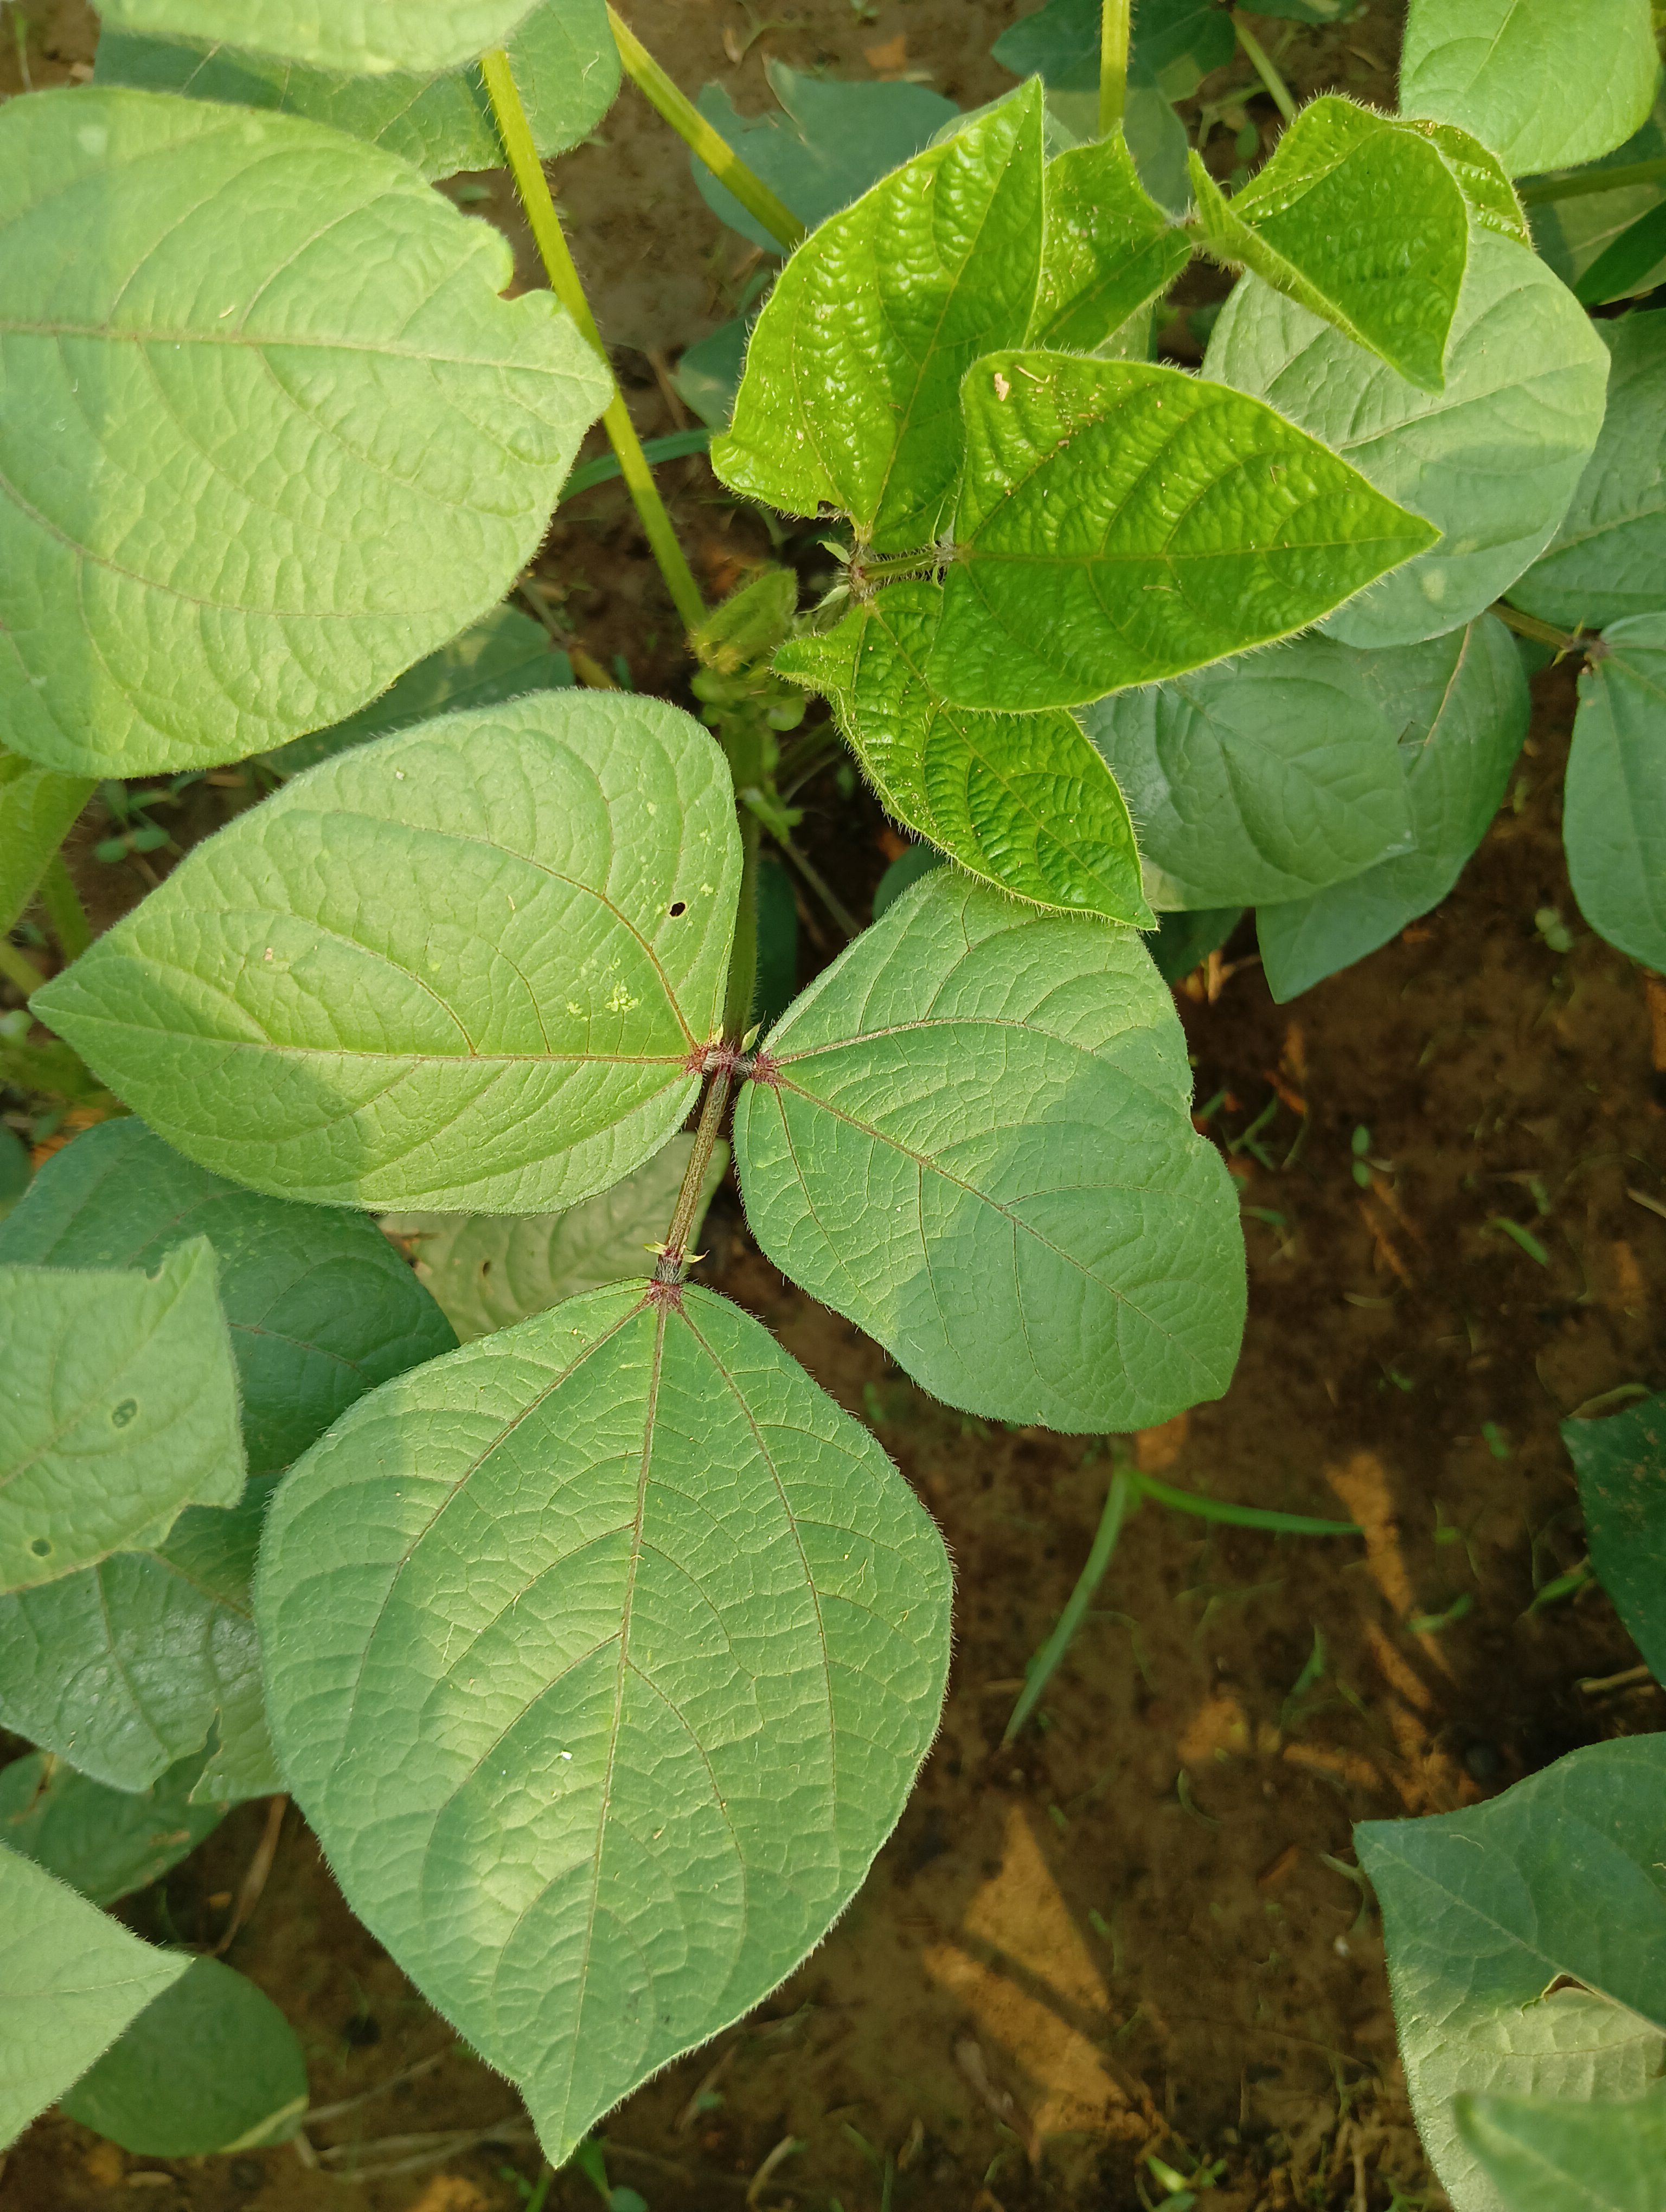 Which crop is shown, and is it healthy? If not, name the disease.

mungbean, healthy
